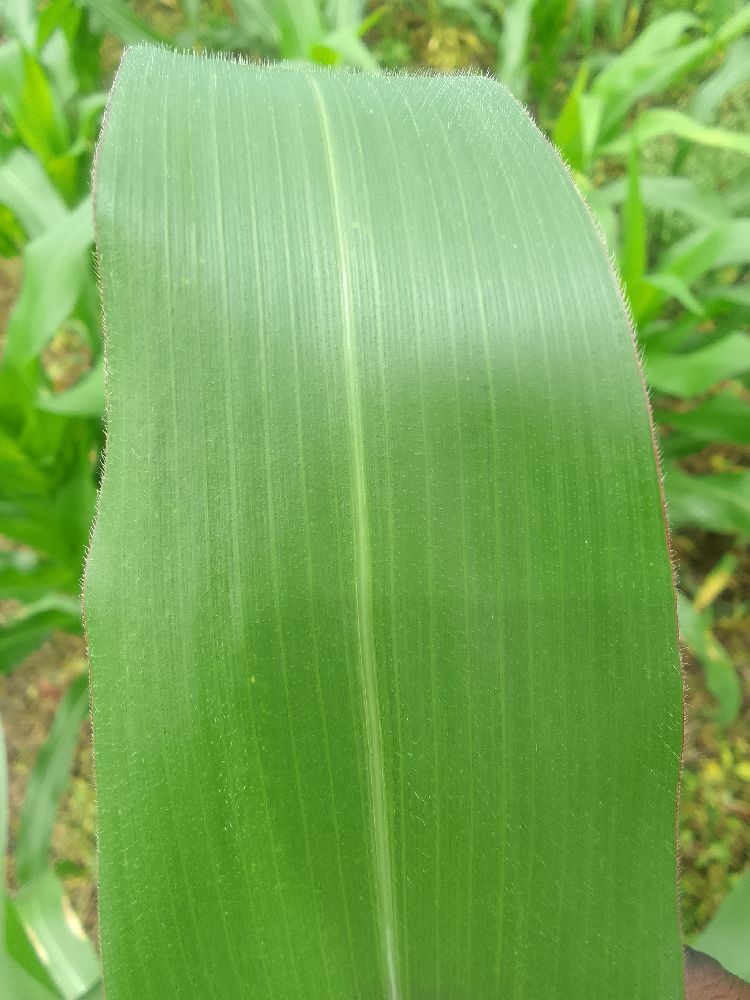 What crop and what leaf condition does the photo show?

maize, healthy
